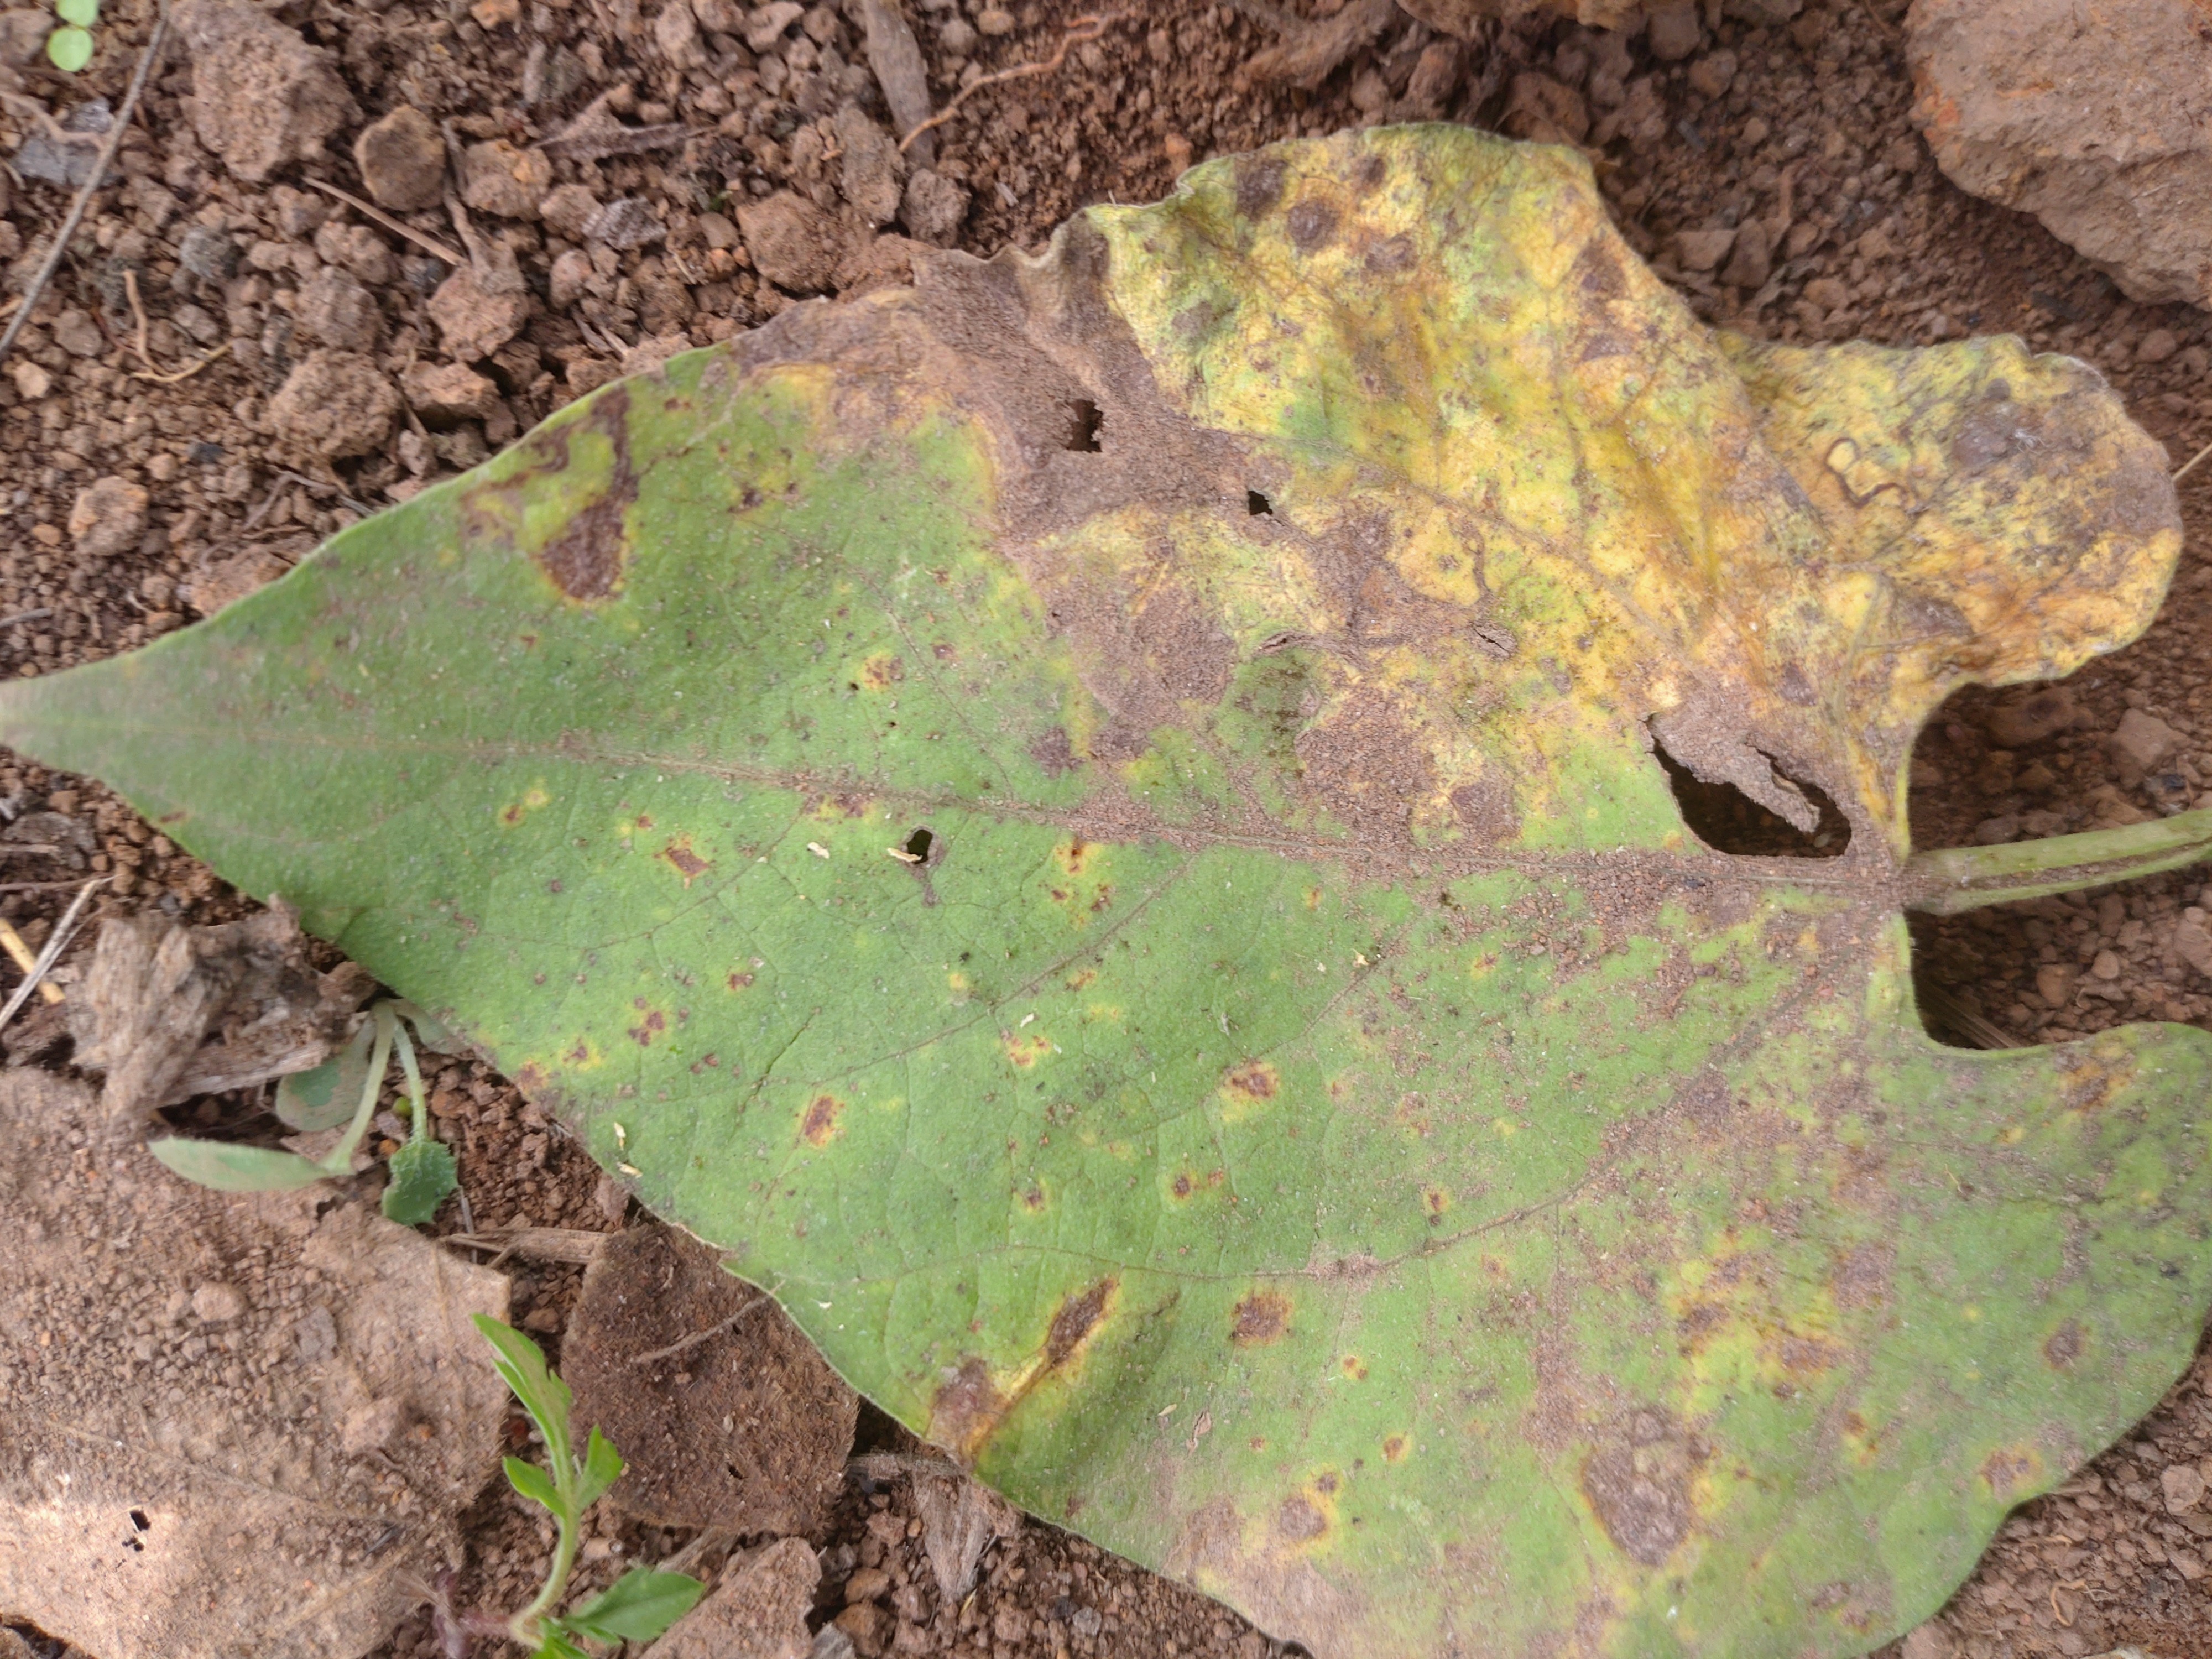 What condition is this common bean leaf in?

rust
